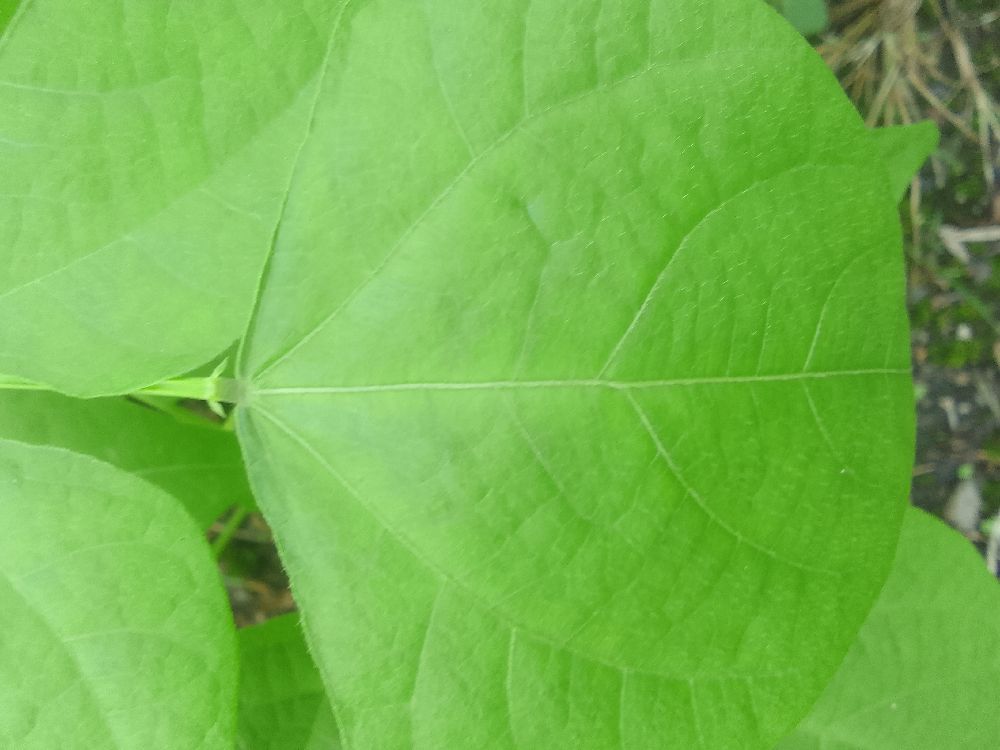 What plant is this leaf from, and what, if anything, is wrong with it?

common bean, healthy
